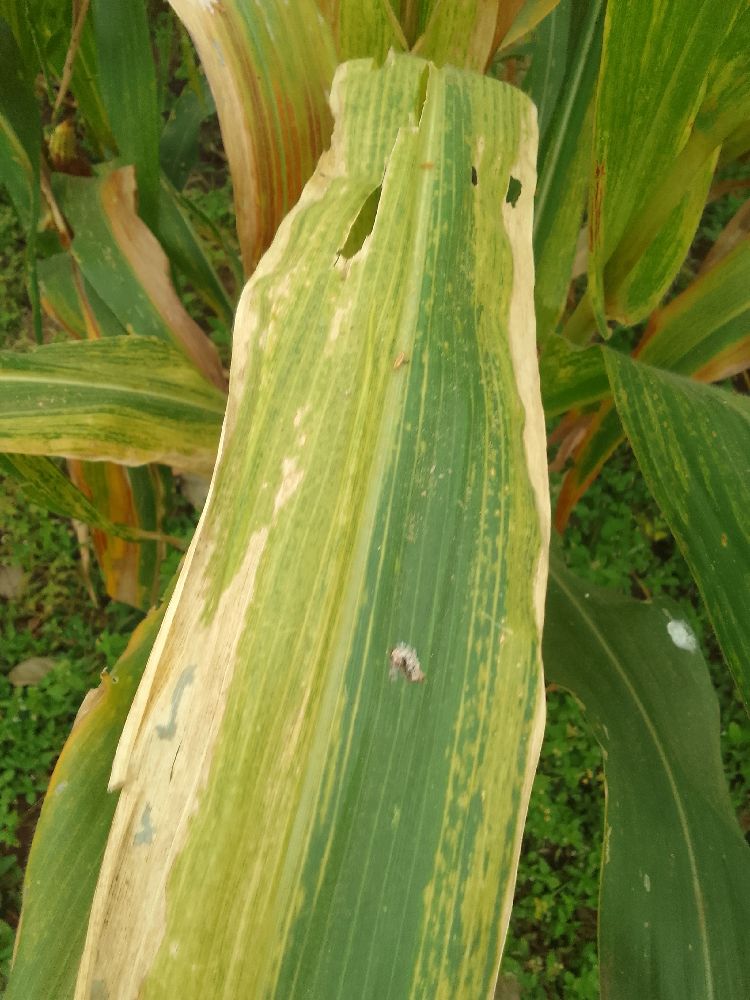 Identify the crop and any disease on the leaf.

maize, maize lethal necrosis
